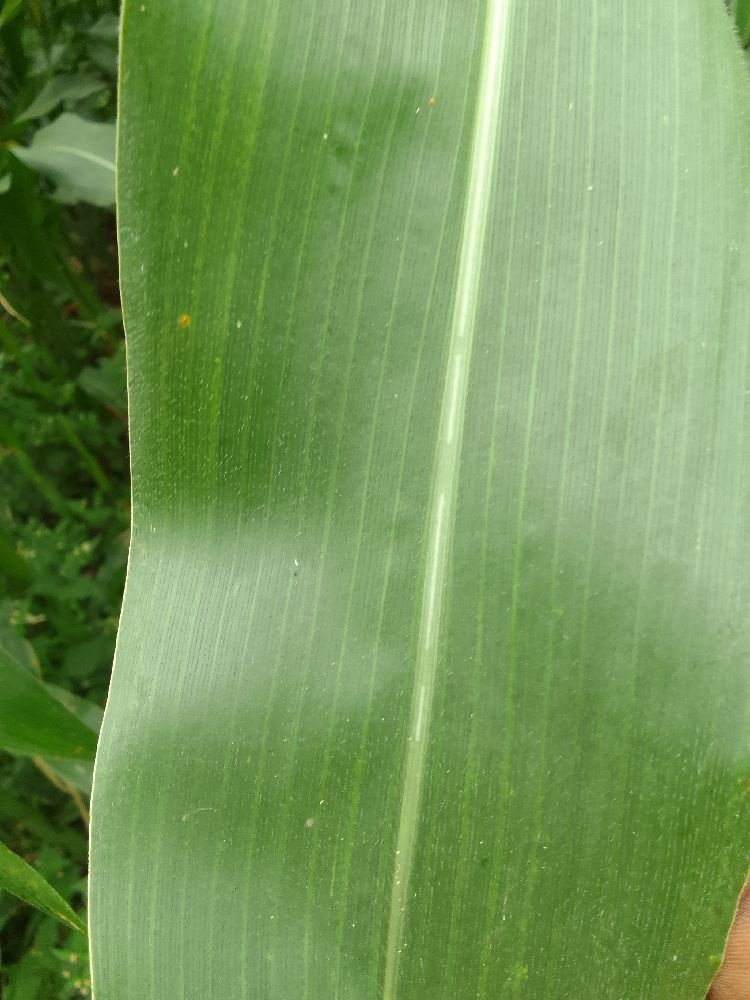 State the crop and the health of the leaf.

maize, healthy
